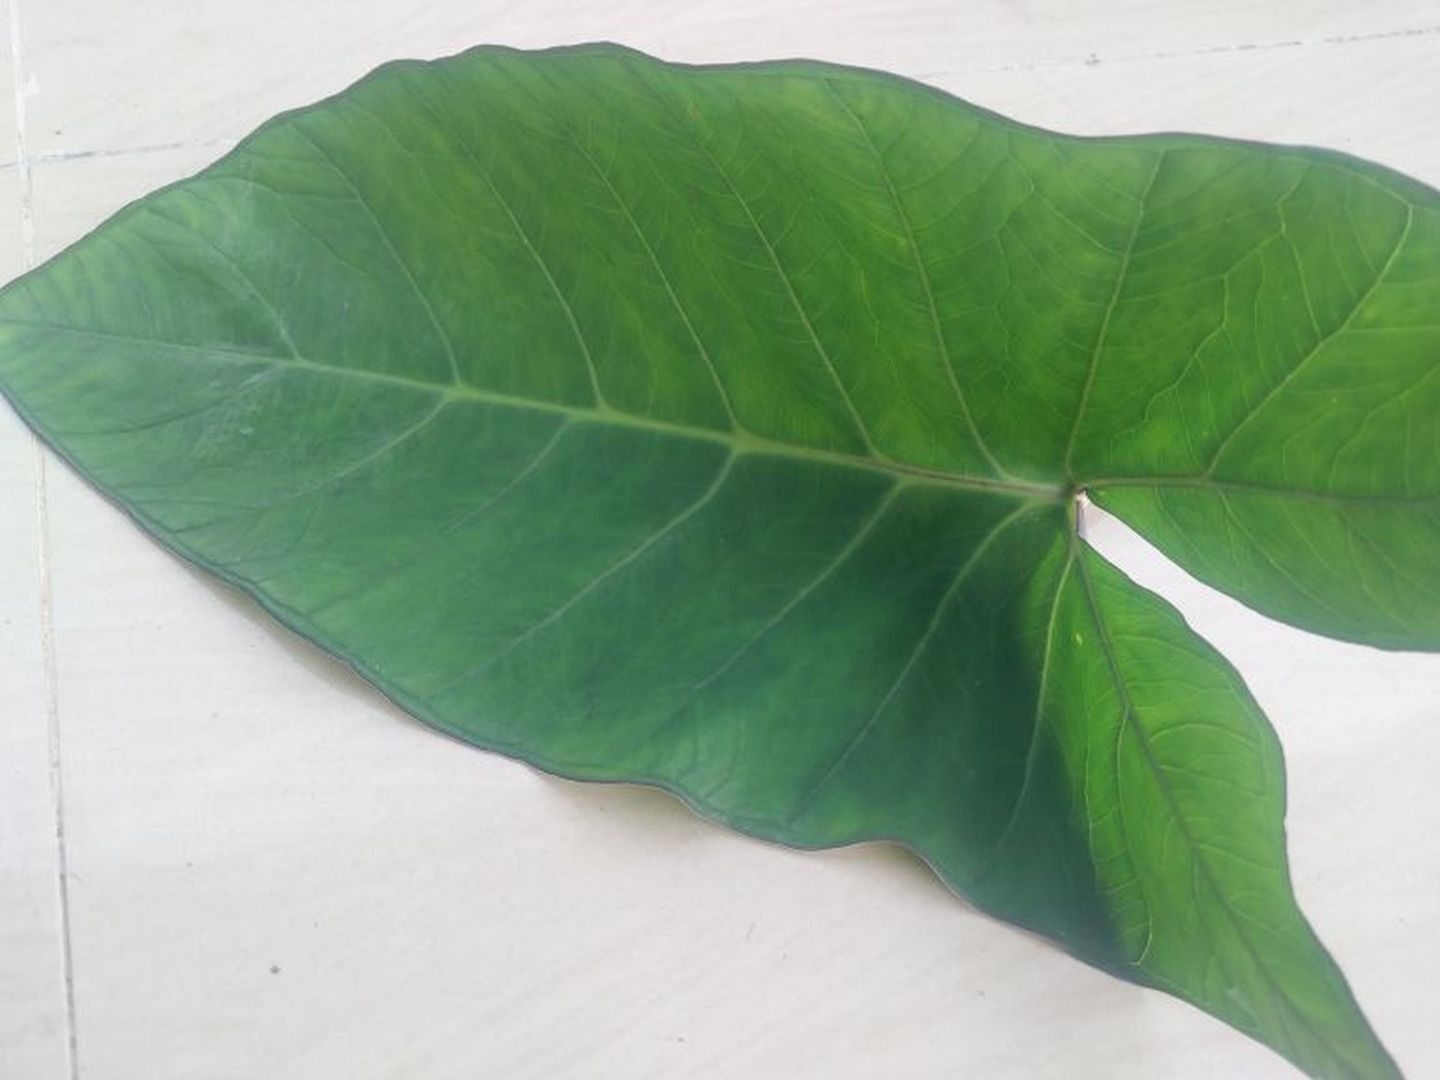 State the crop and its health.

taro, healthy
